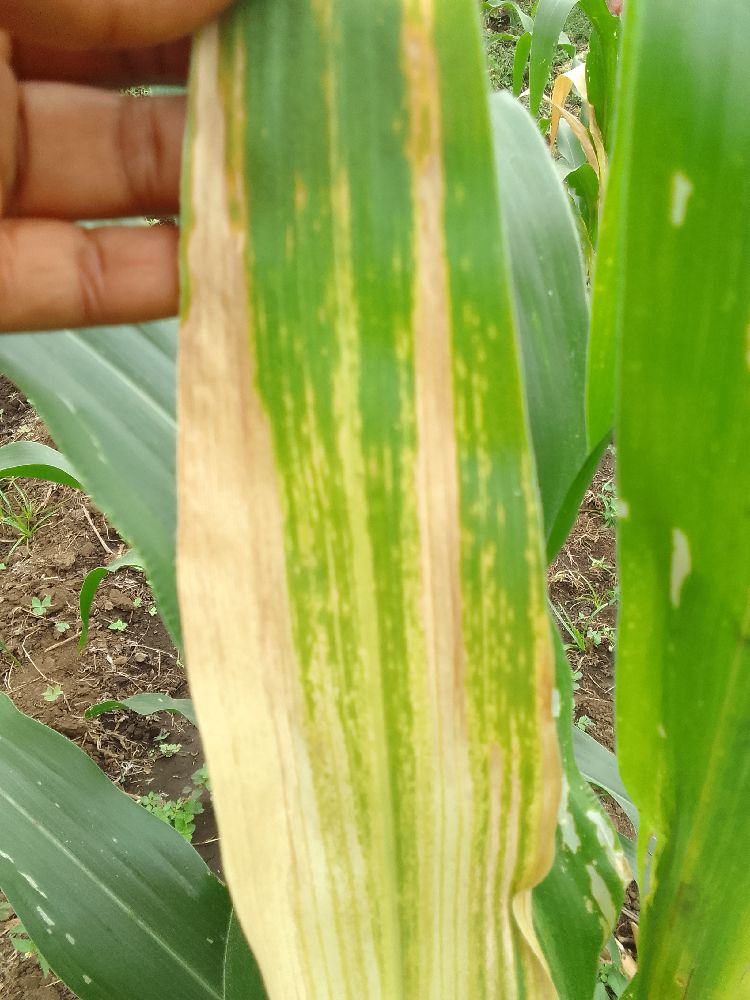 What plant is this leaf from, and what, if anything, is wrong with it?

maize, maize lethal necrosis
